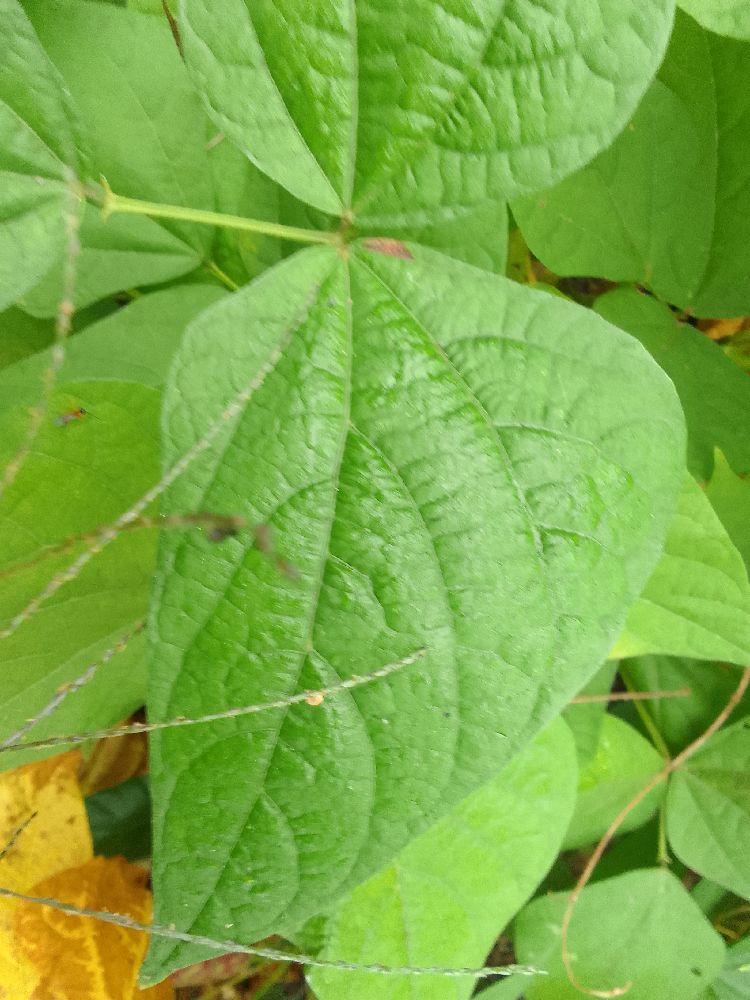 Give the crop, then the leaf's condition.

common bean, healthy
